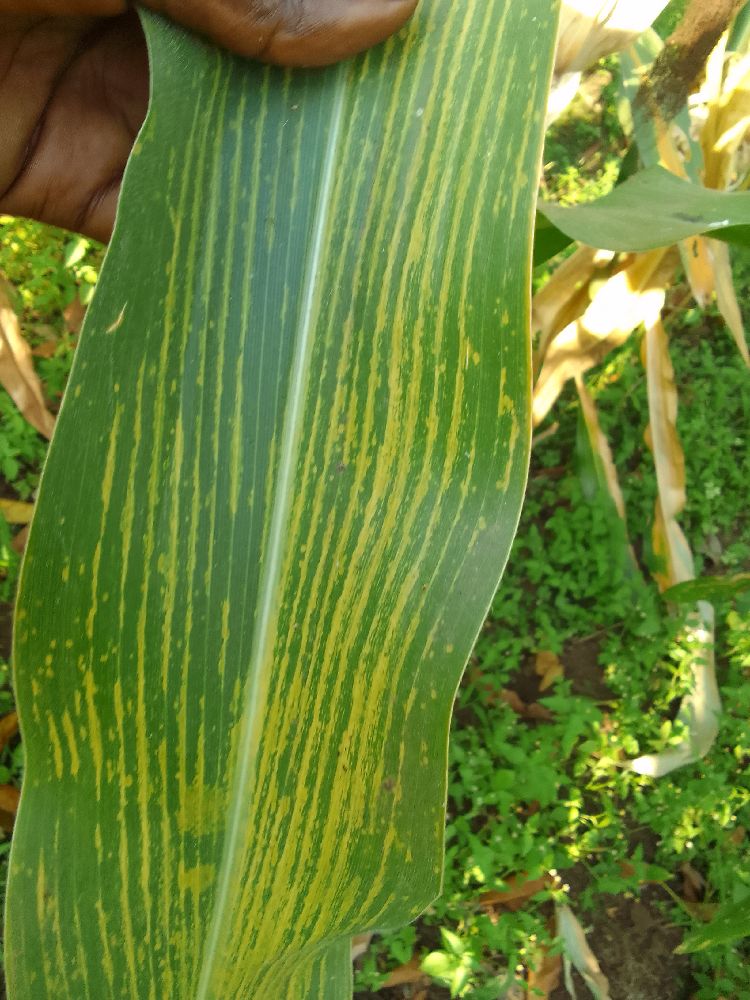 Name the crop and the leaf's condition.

maize, maize lethal necrosis
